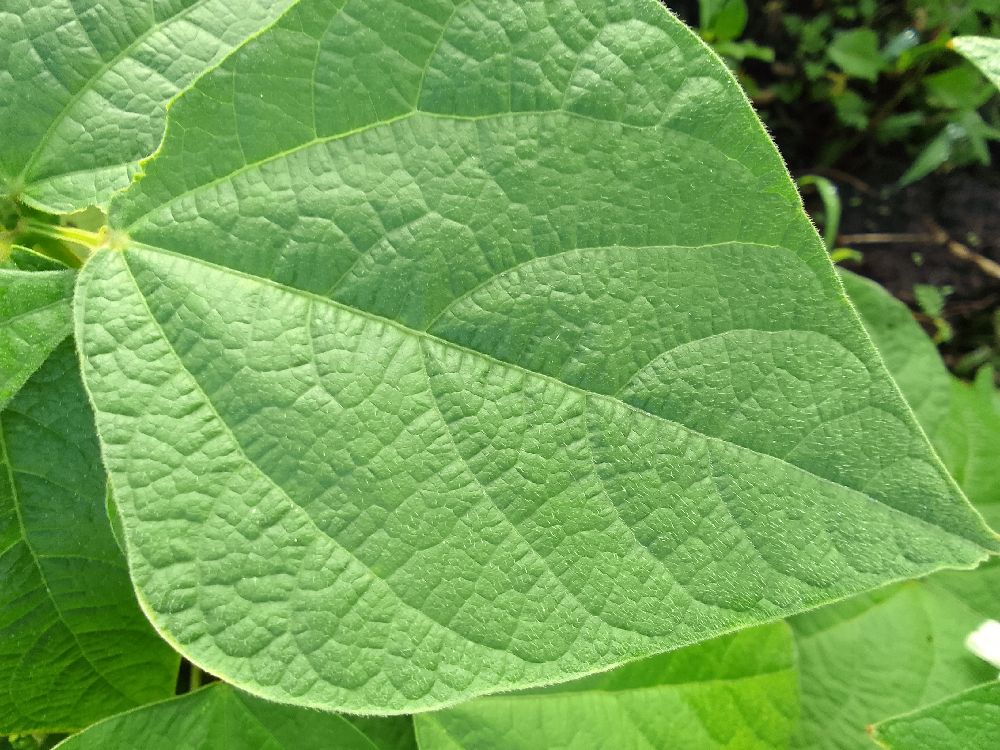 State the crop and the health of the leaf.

common bean, healthy
